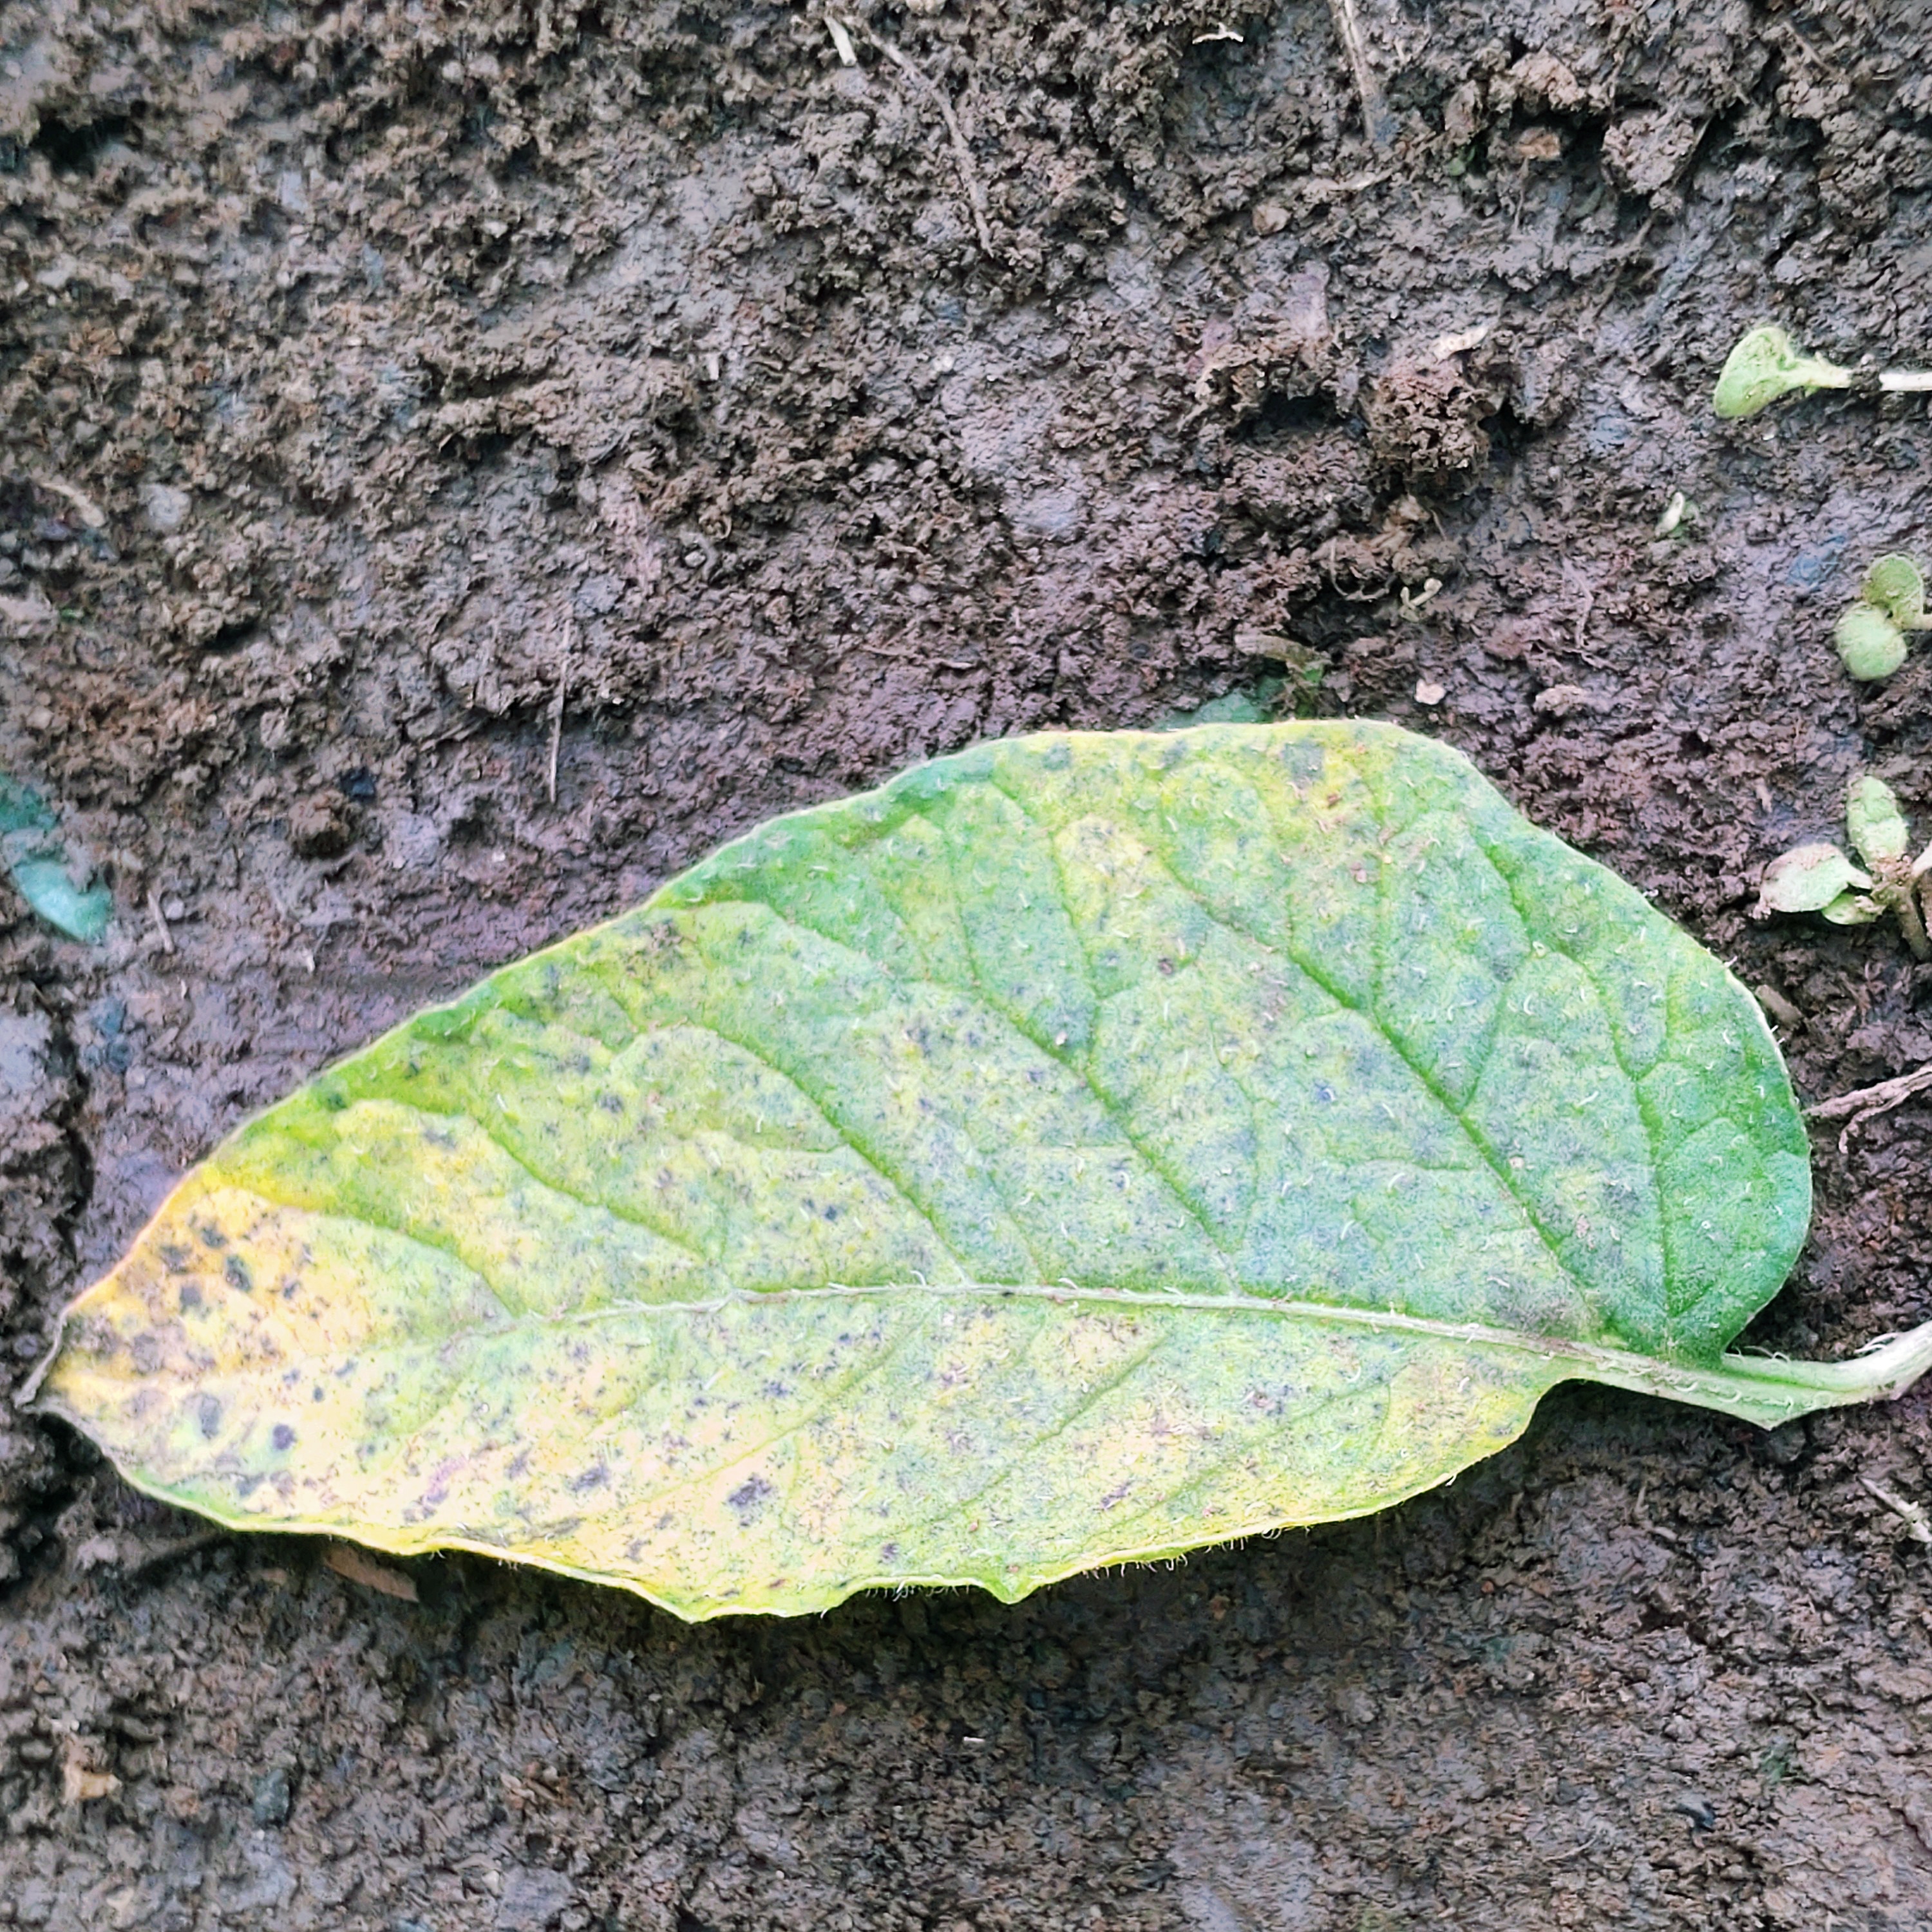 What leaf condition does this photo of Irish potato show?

late blight
